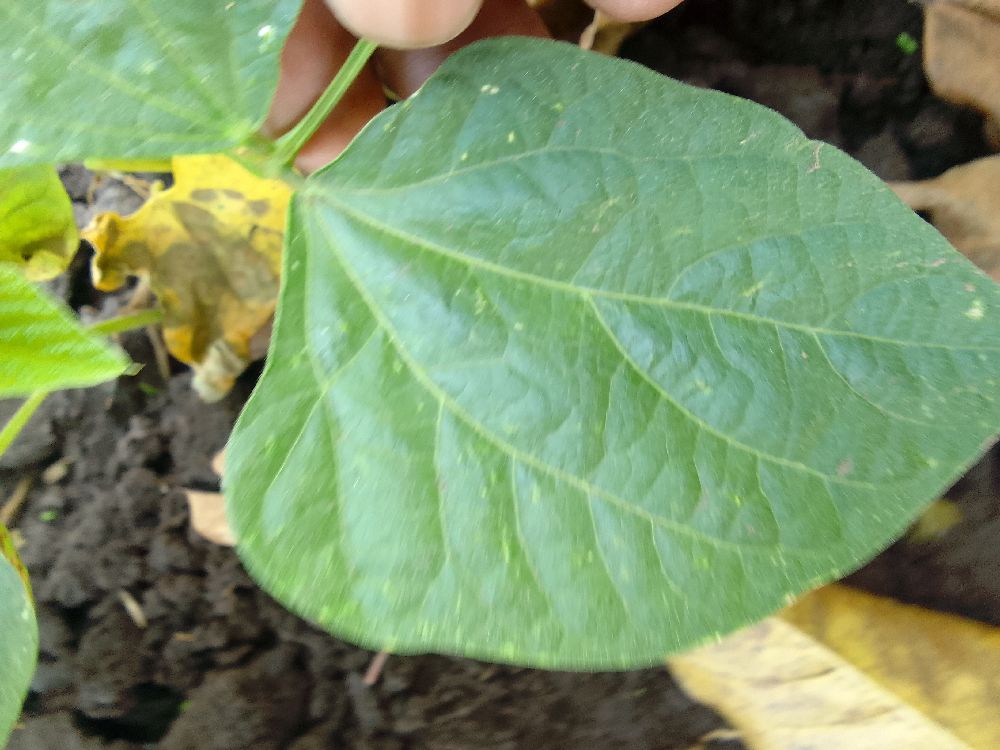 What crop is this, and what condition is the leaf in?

common bean, healthy
